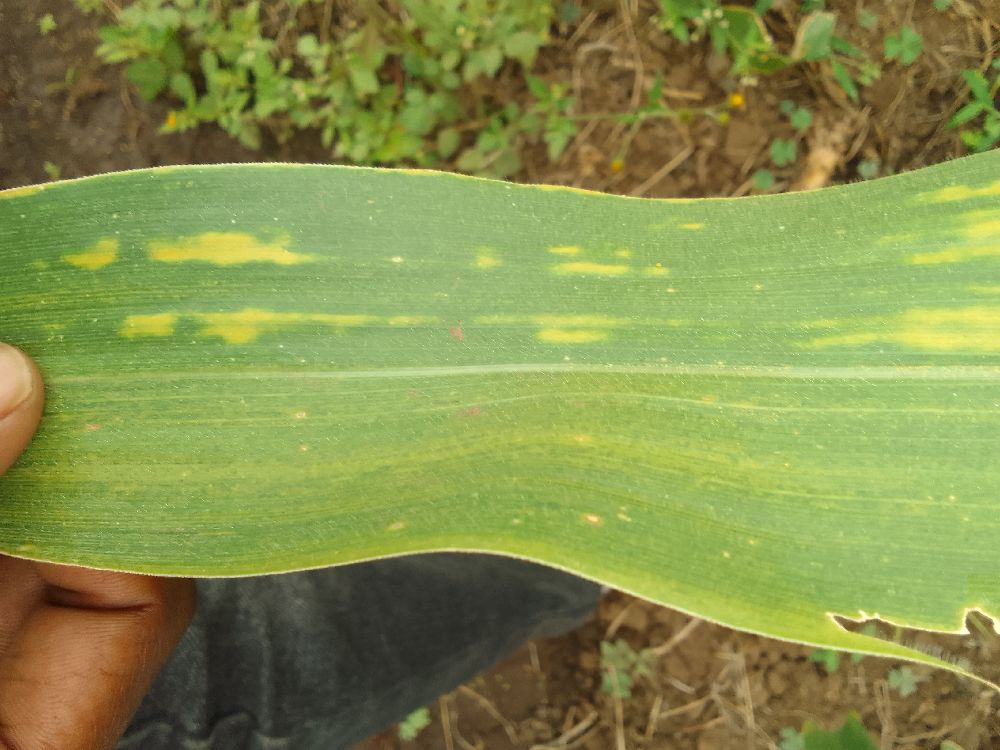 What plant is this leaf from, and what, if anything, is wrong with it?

maize, maize lethal necrosis
